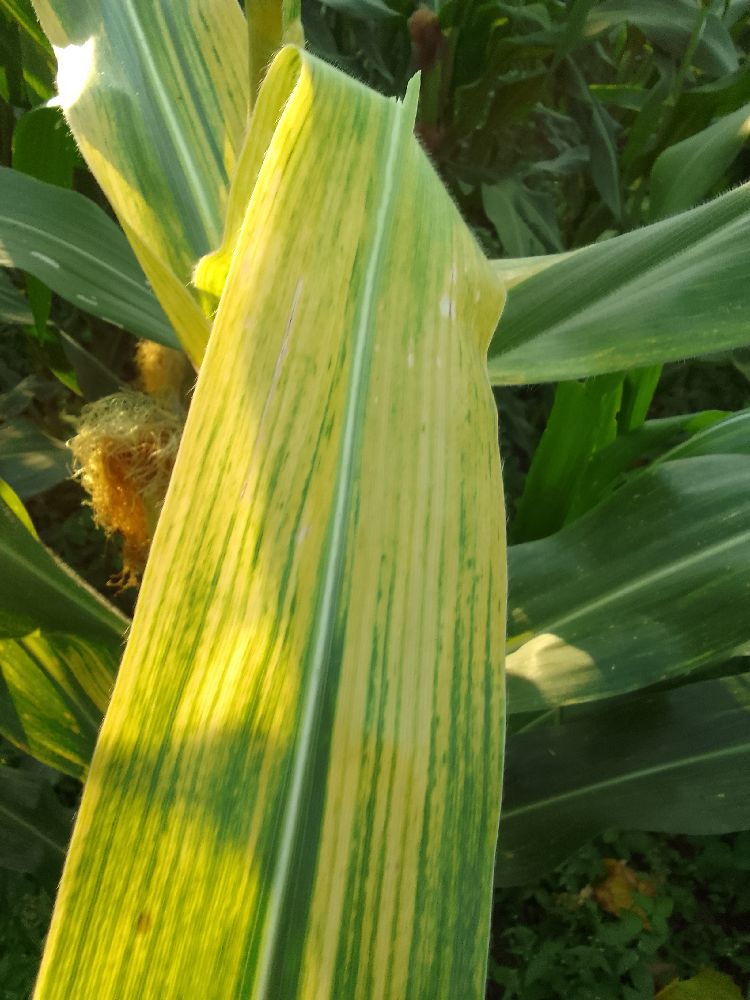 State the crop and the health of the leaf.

maize, maize lethal necrosis
